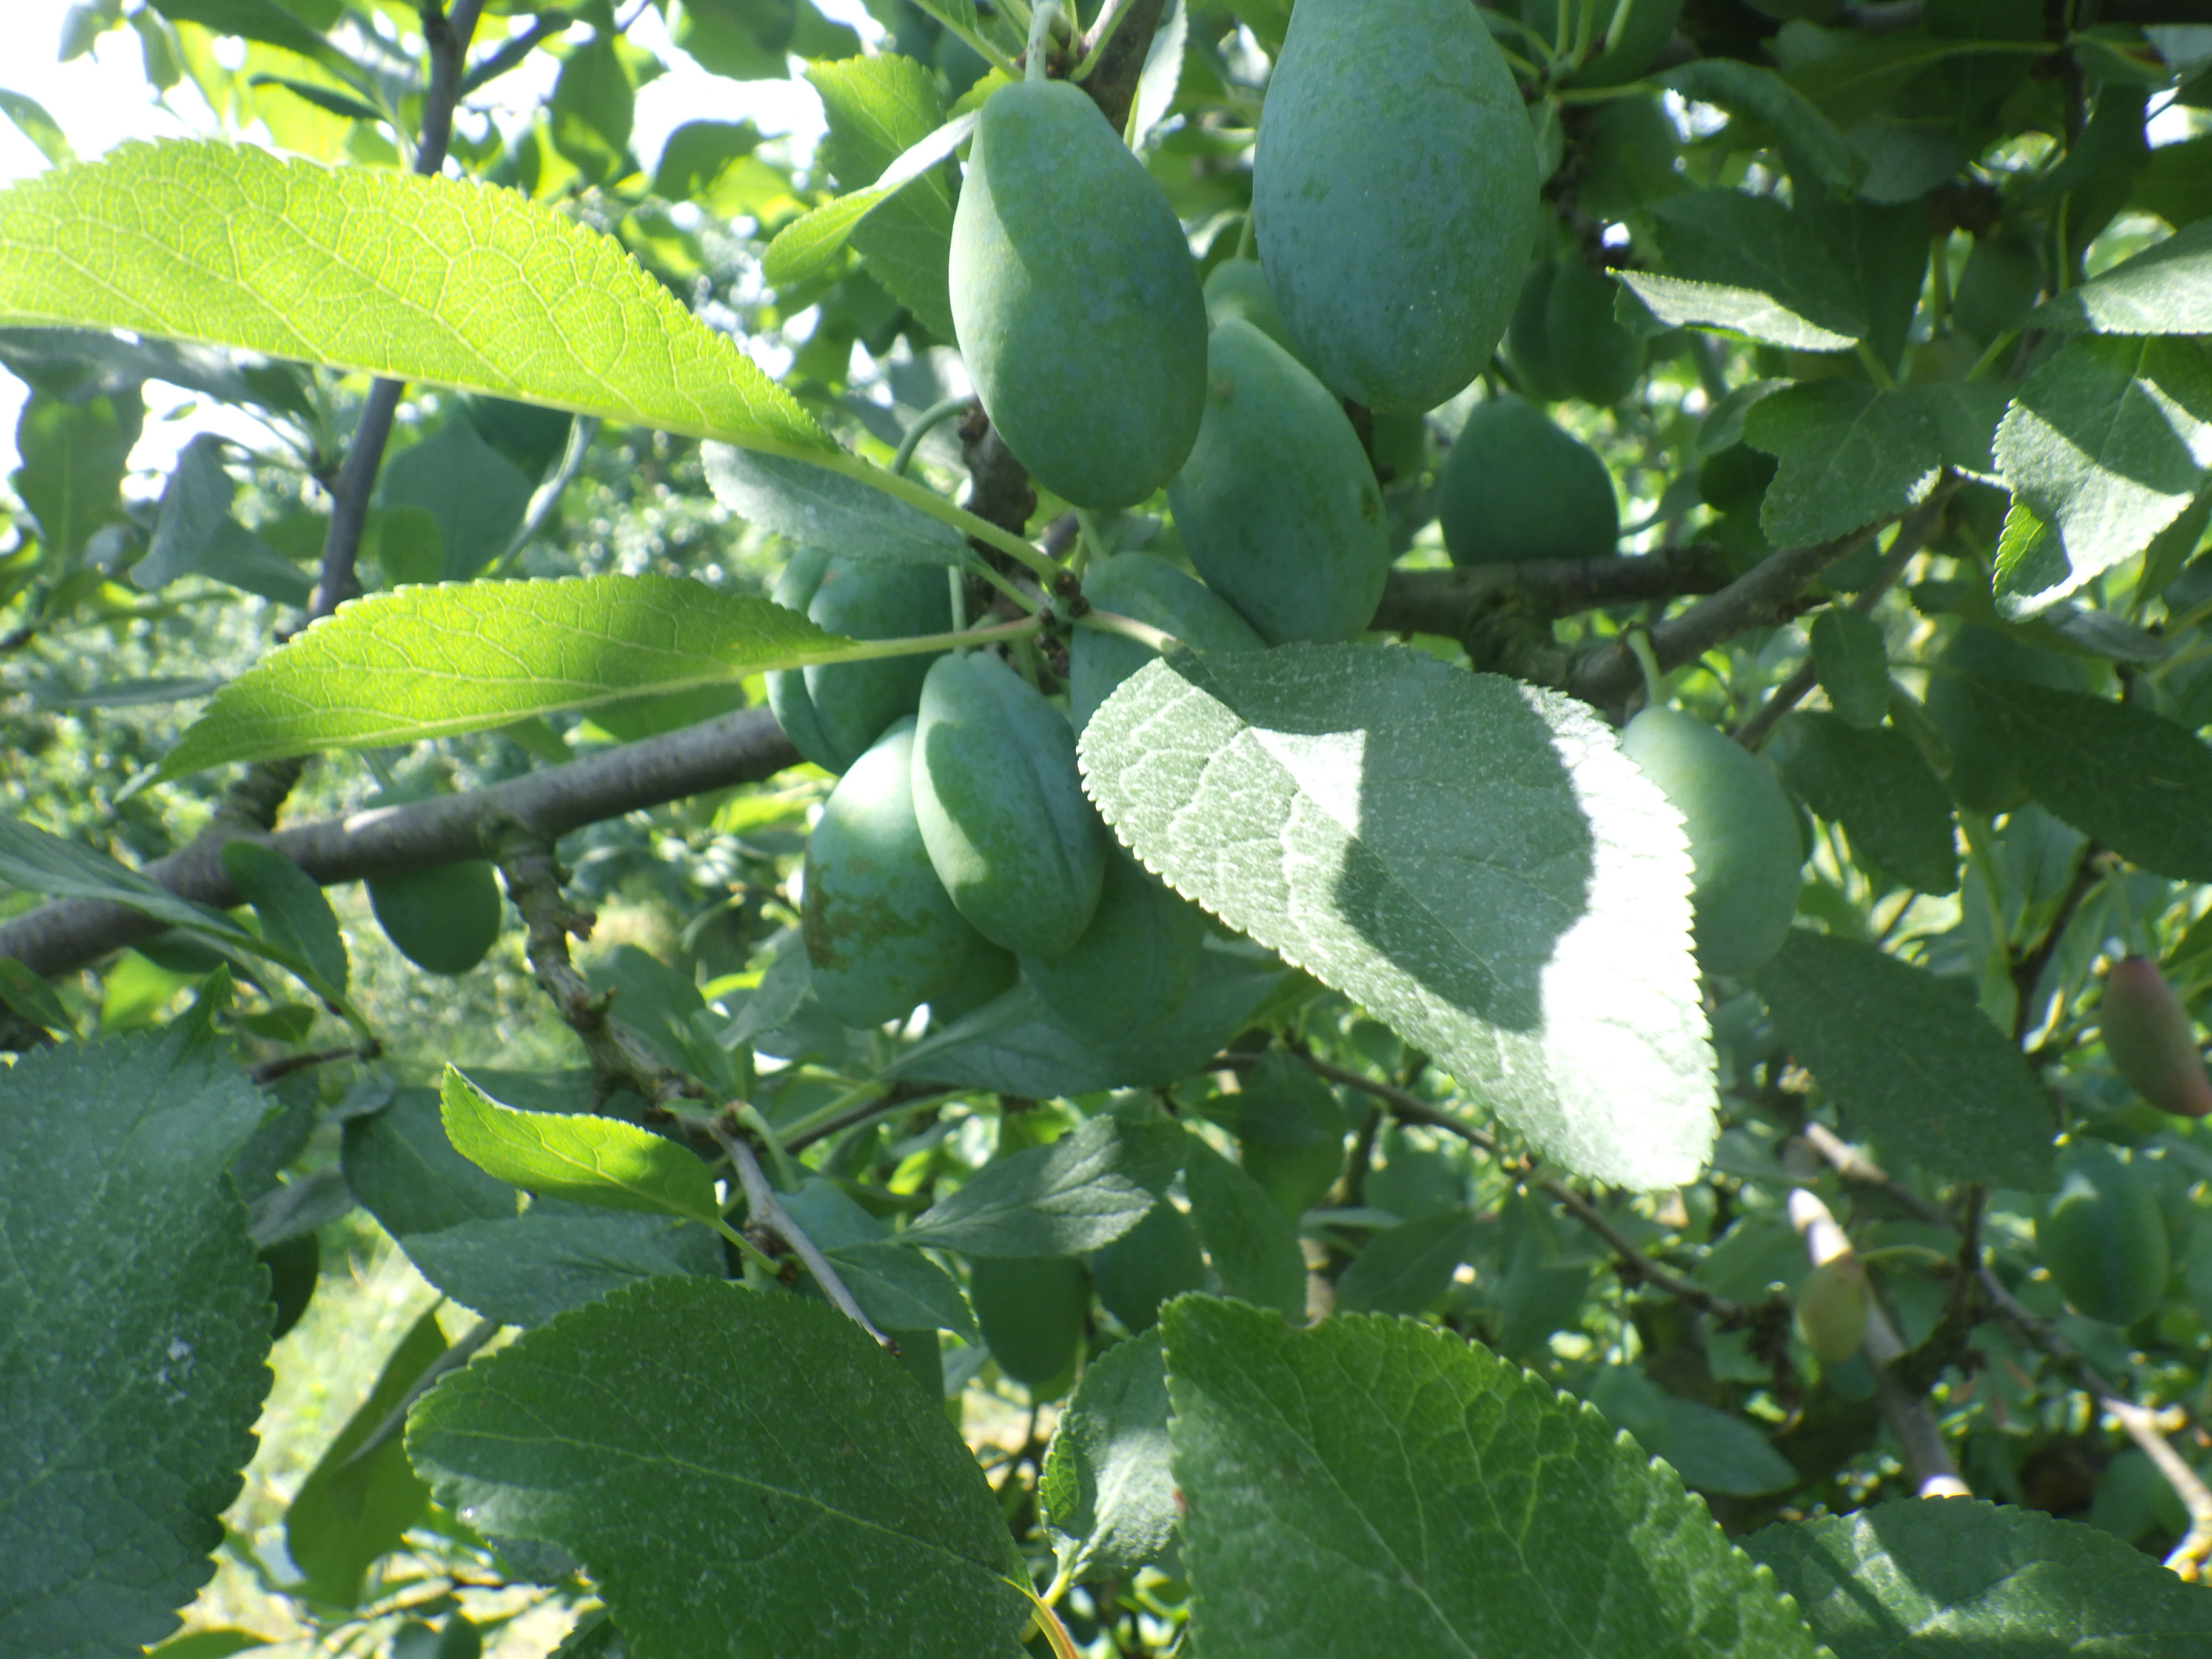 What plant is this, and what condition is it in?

plum, healthy
